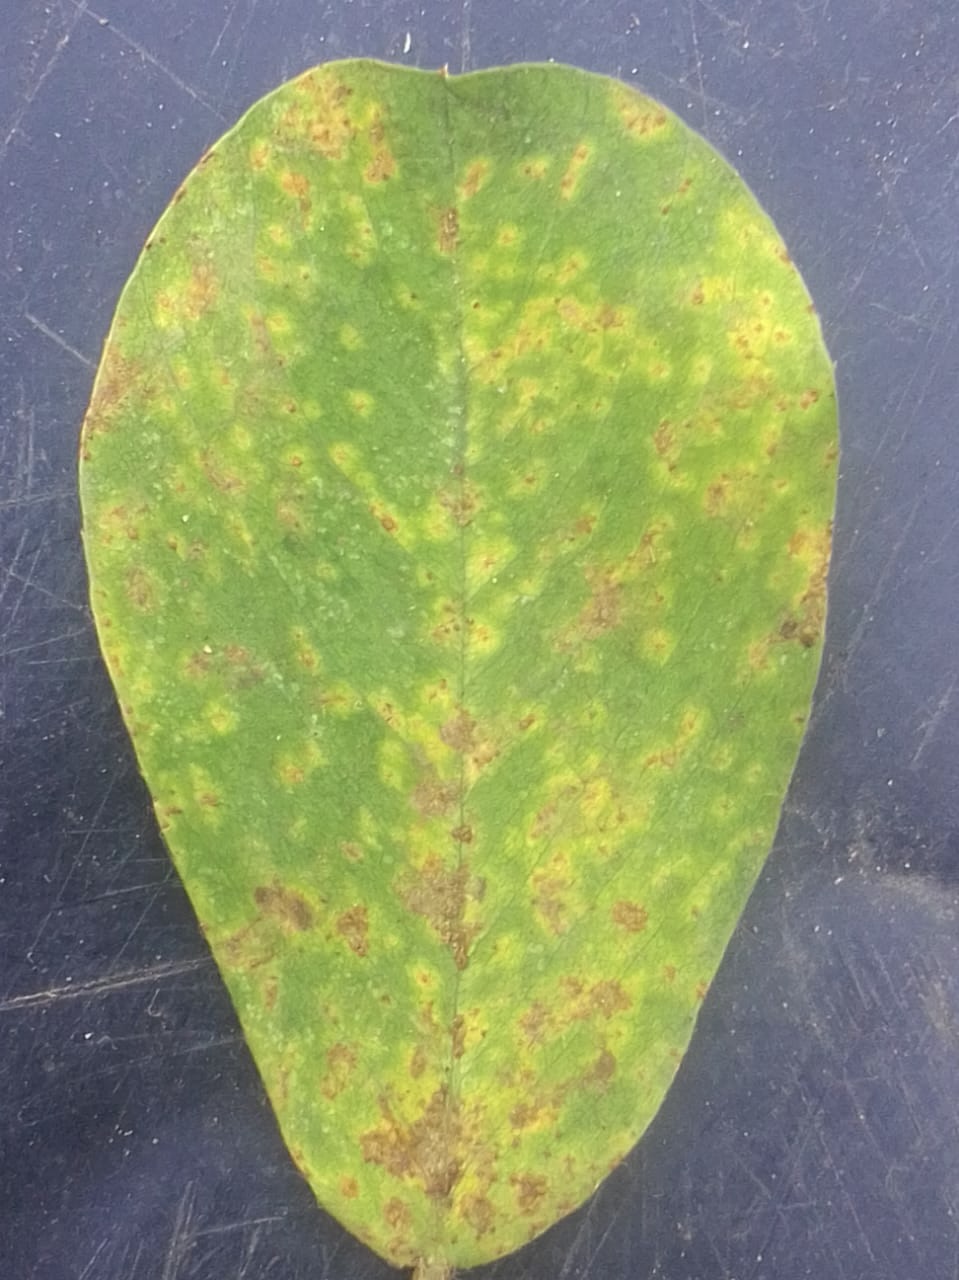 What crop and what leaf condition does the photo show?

peanut, passalora arachidicola
